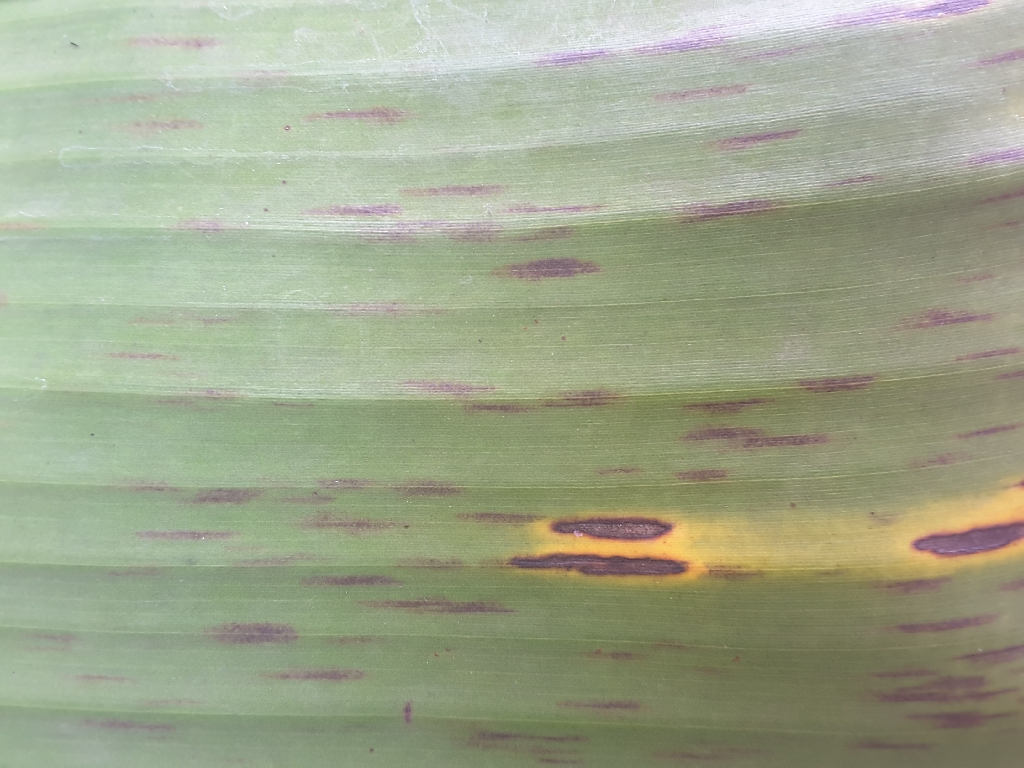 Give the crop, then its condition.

banana, black sigatoka
